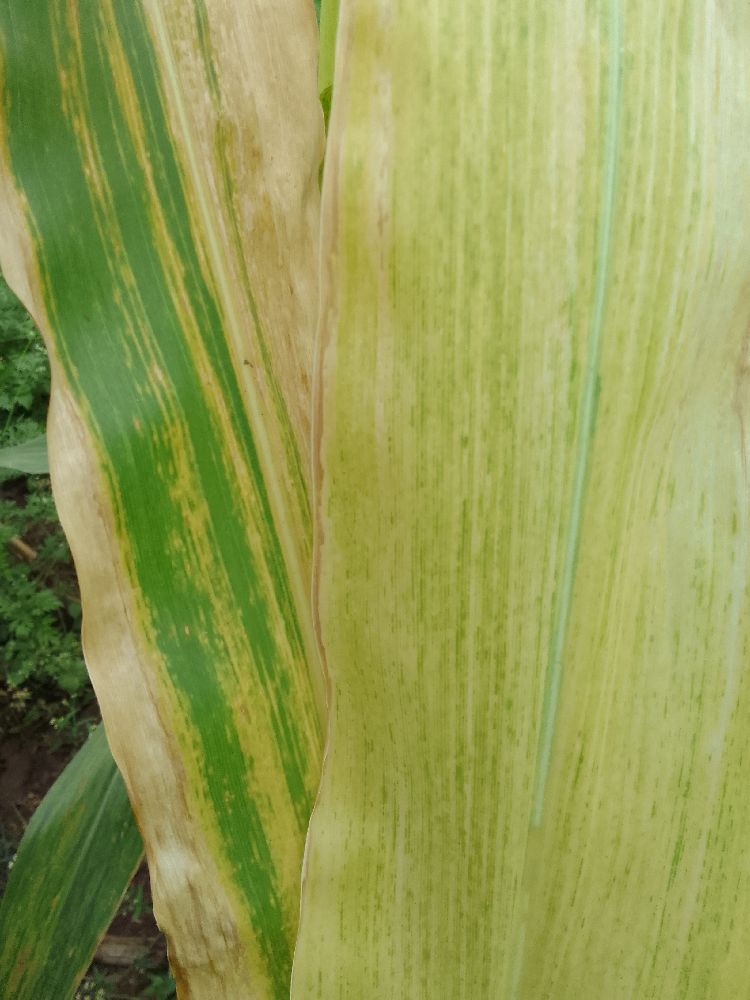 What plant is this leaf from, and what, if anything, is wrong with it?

maize, maize lethal necrosis
